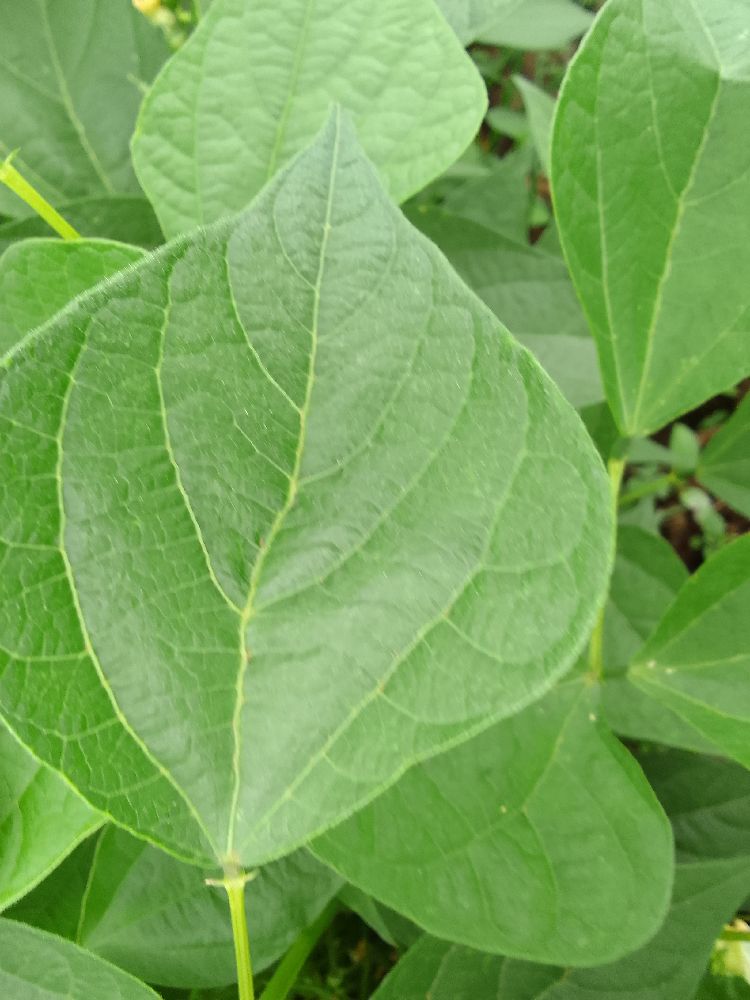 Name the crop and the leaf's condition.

common bean, healthy
